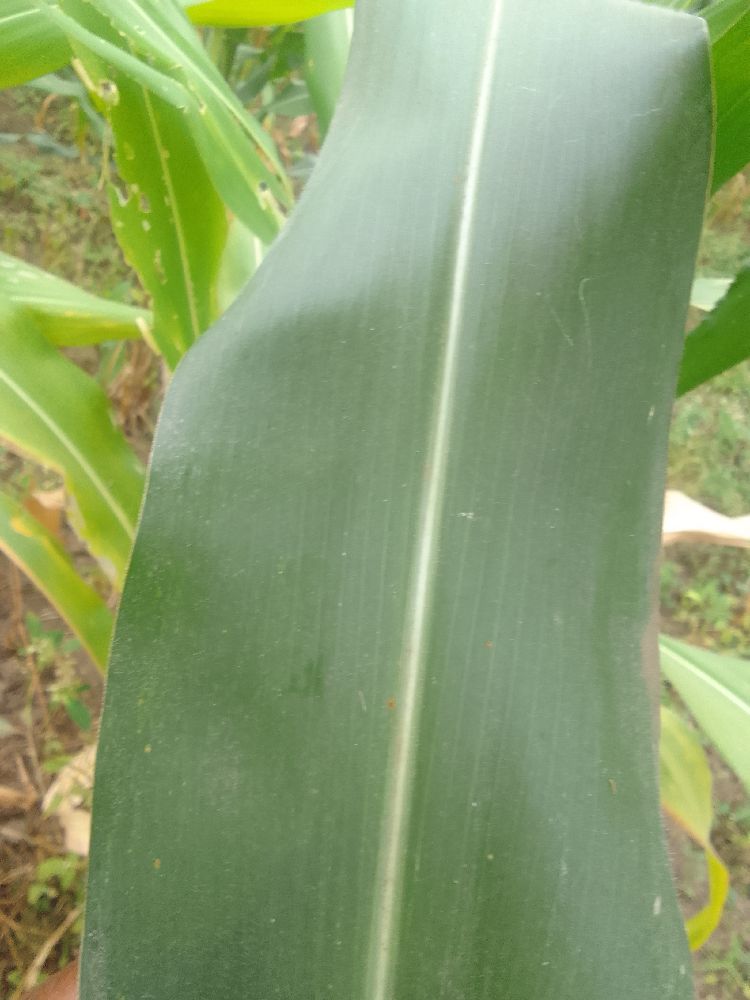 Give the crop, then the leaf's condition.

maize, healthy
